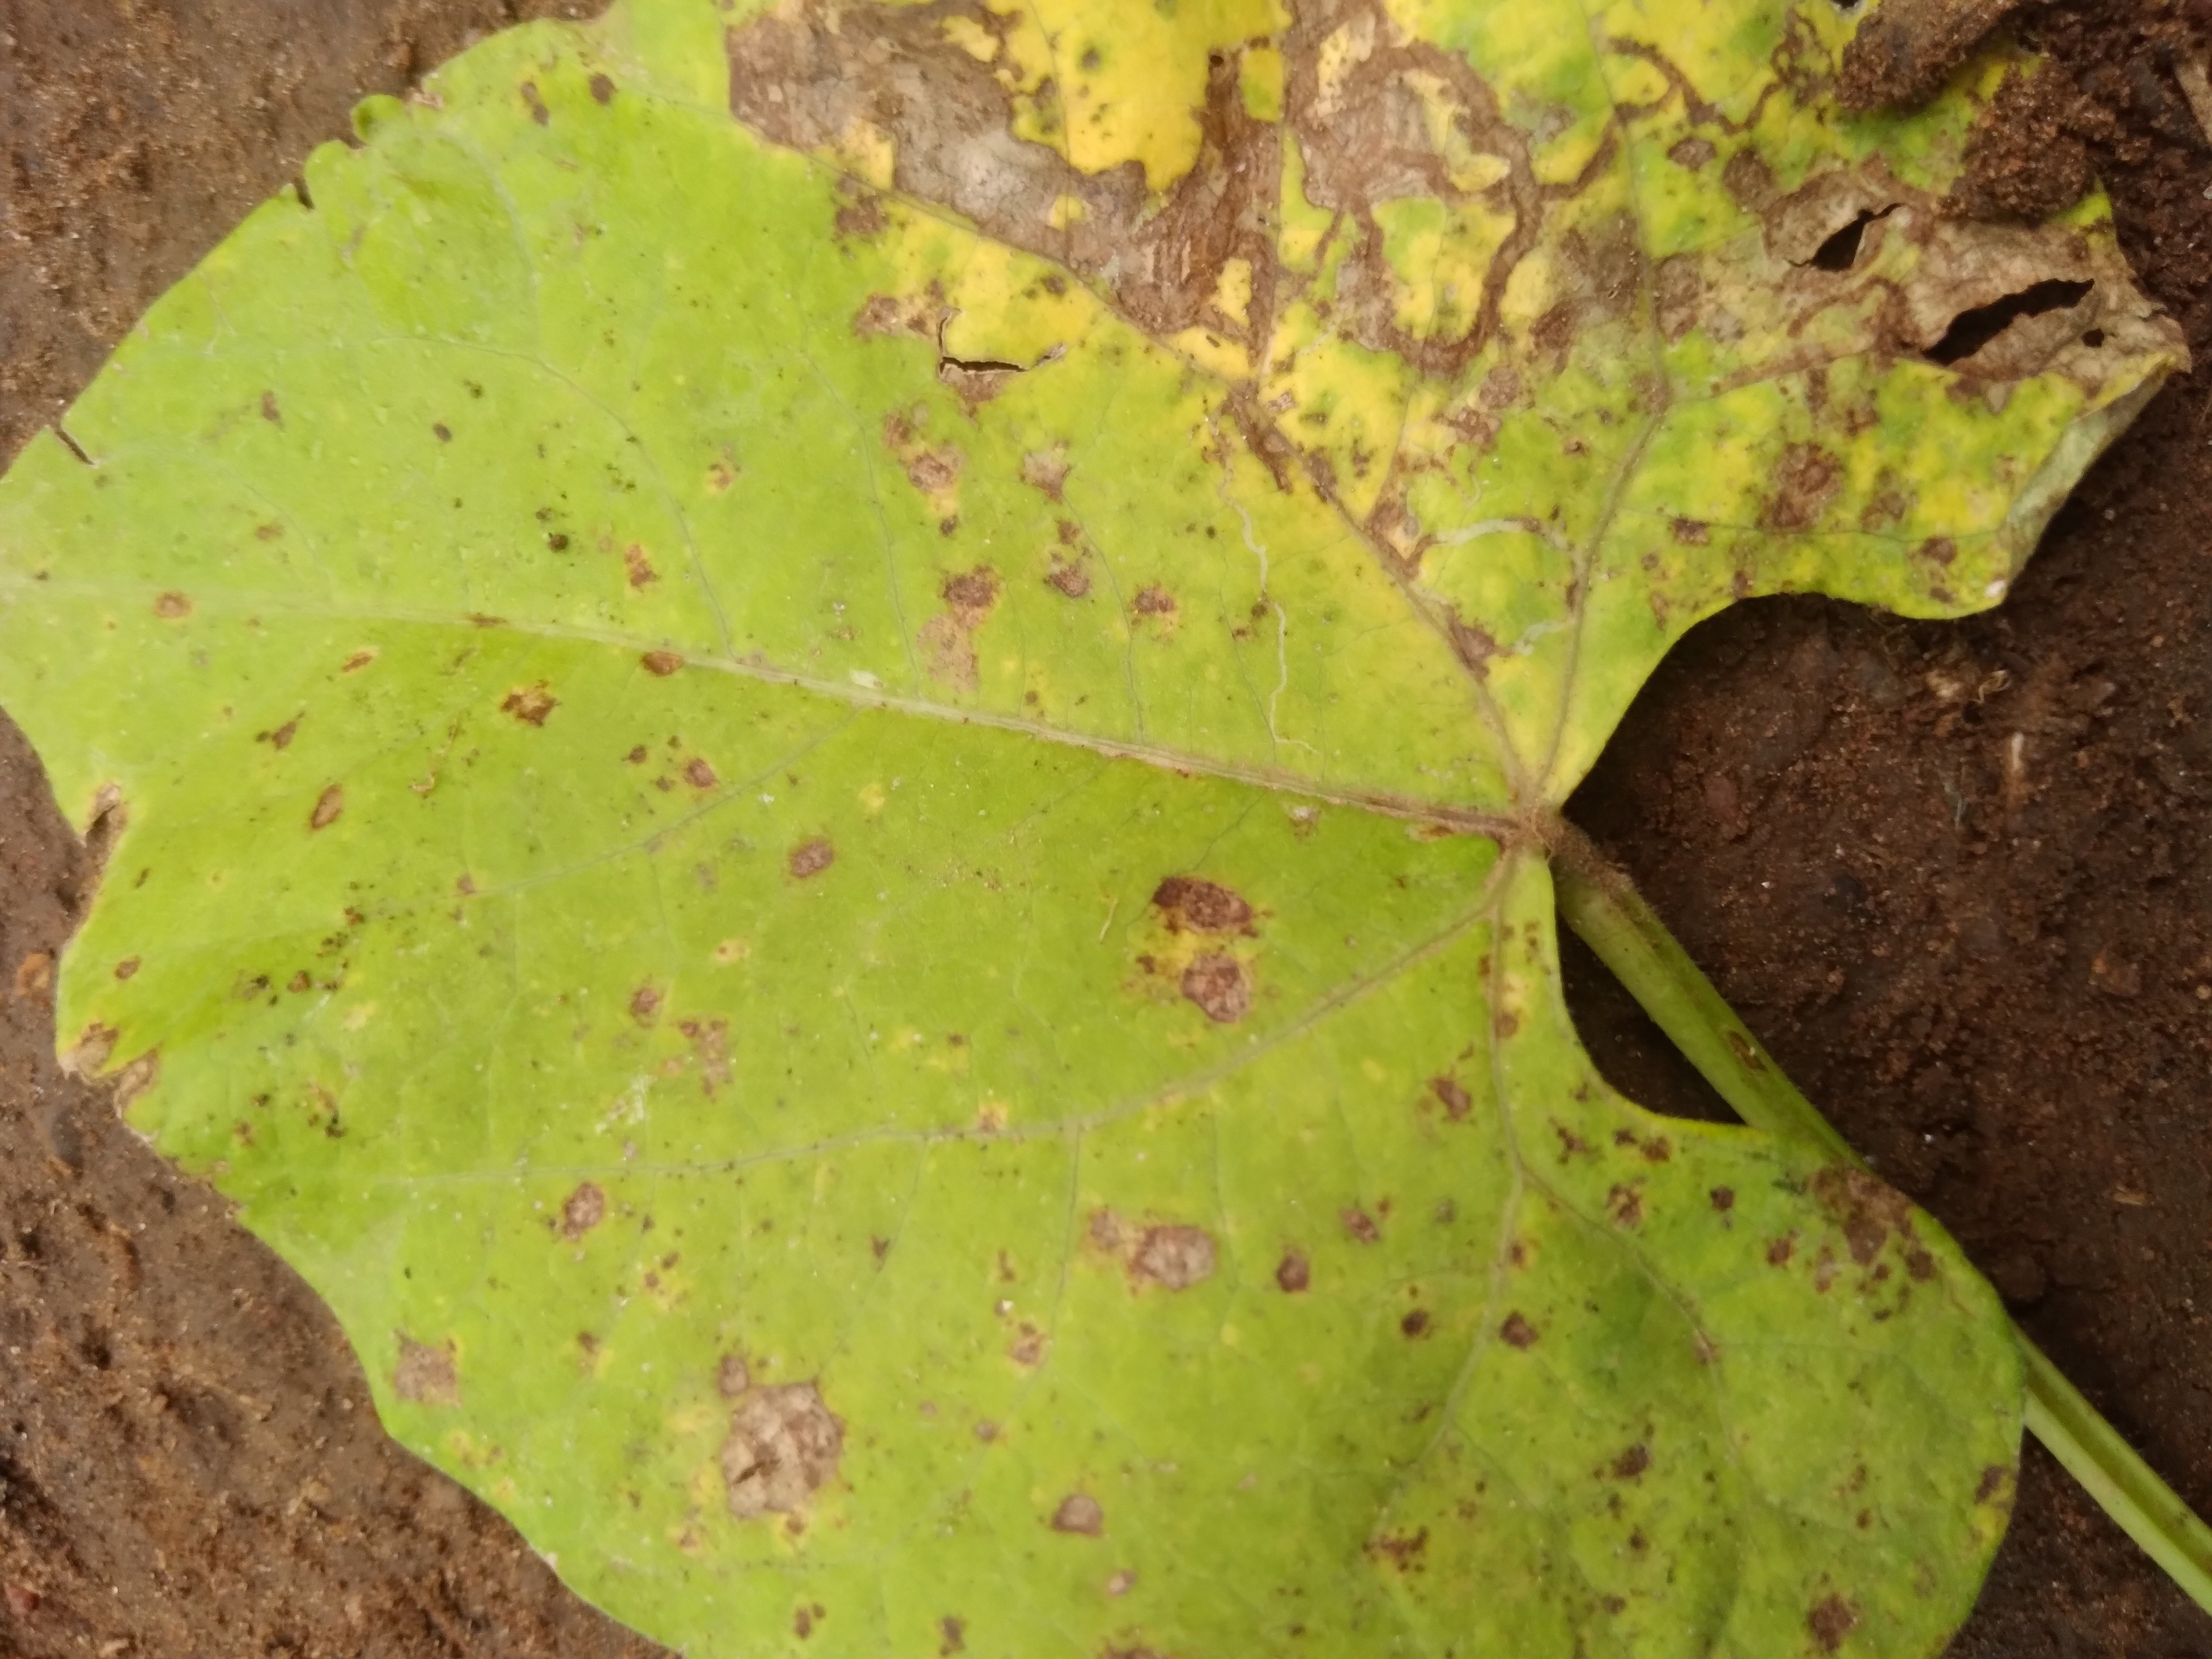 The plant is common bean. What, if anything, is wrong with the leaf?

rust
